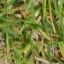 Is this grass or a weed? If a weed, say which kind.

grass
